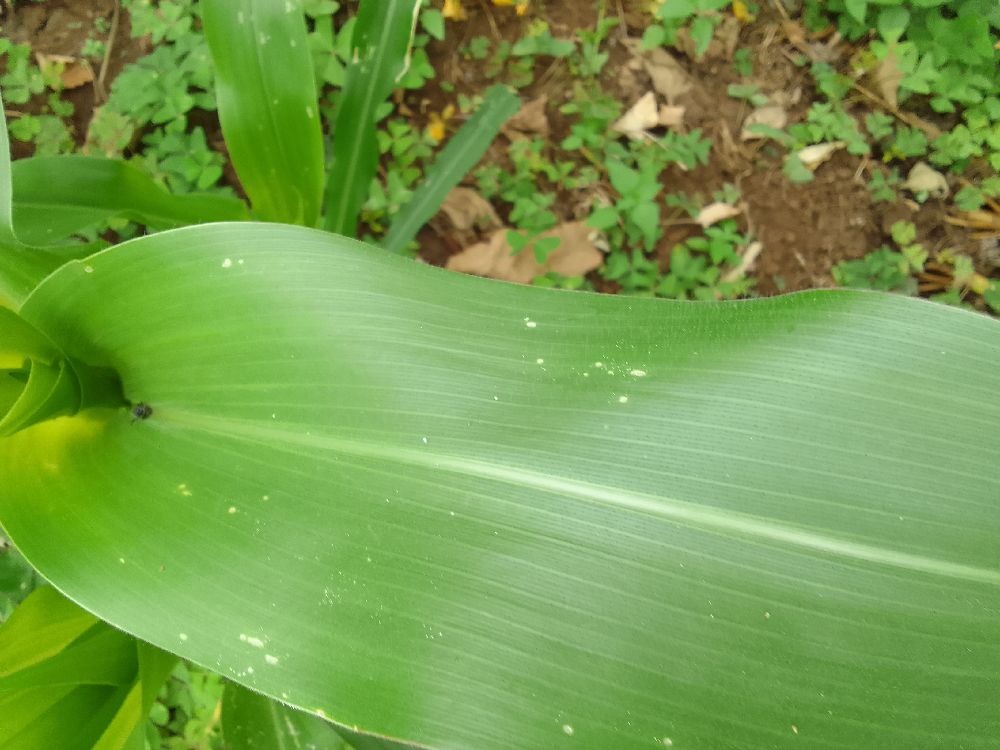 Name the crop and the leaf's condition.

maize, healthy
